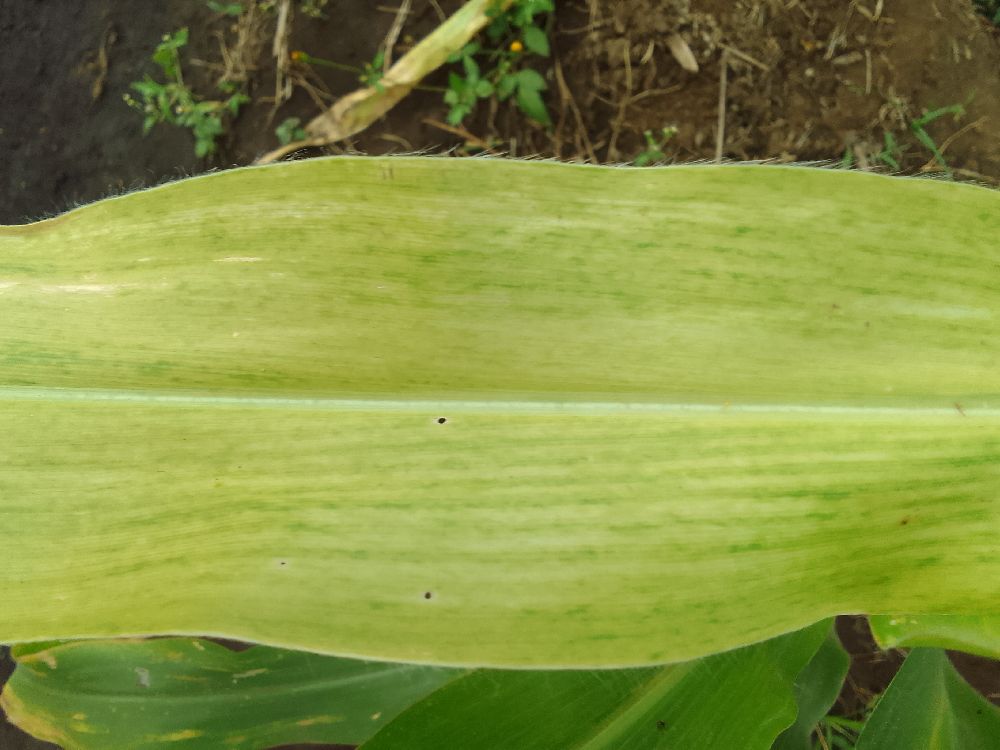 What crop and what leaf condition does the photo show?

maize, maize lethal necrosis
